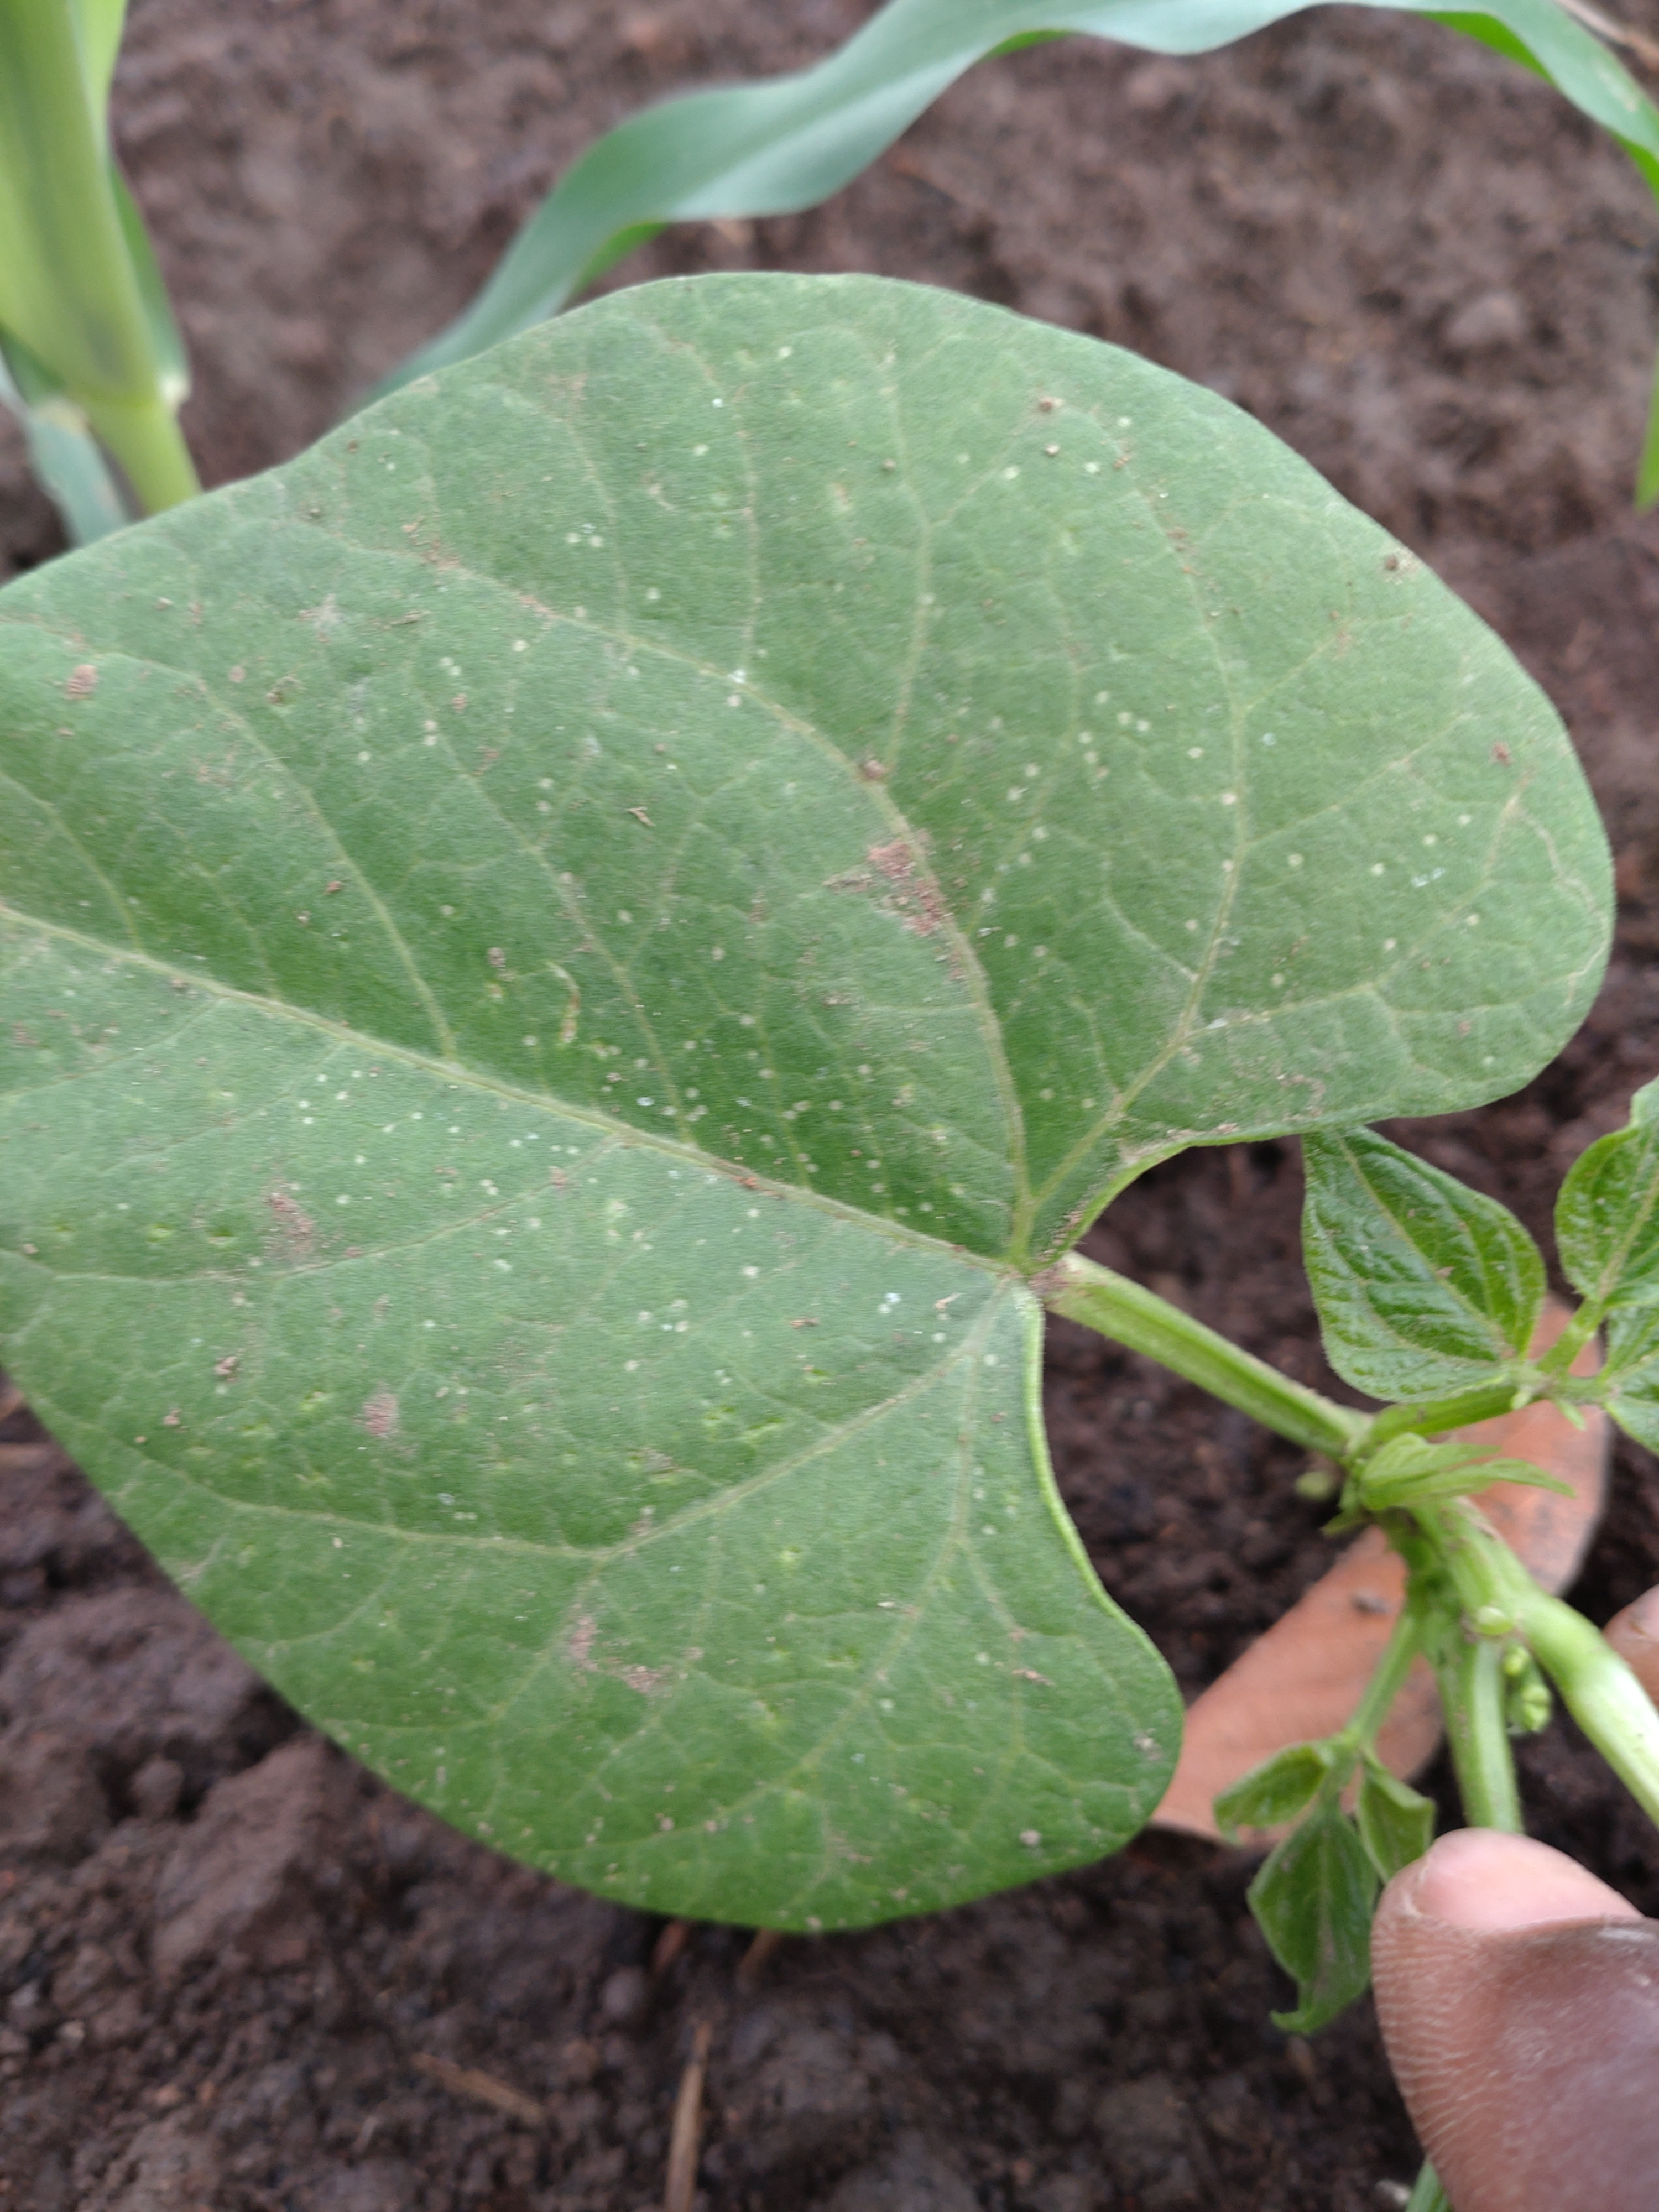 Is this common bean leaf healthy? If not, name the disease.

healthy
